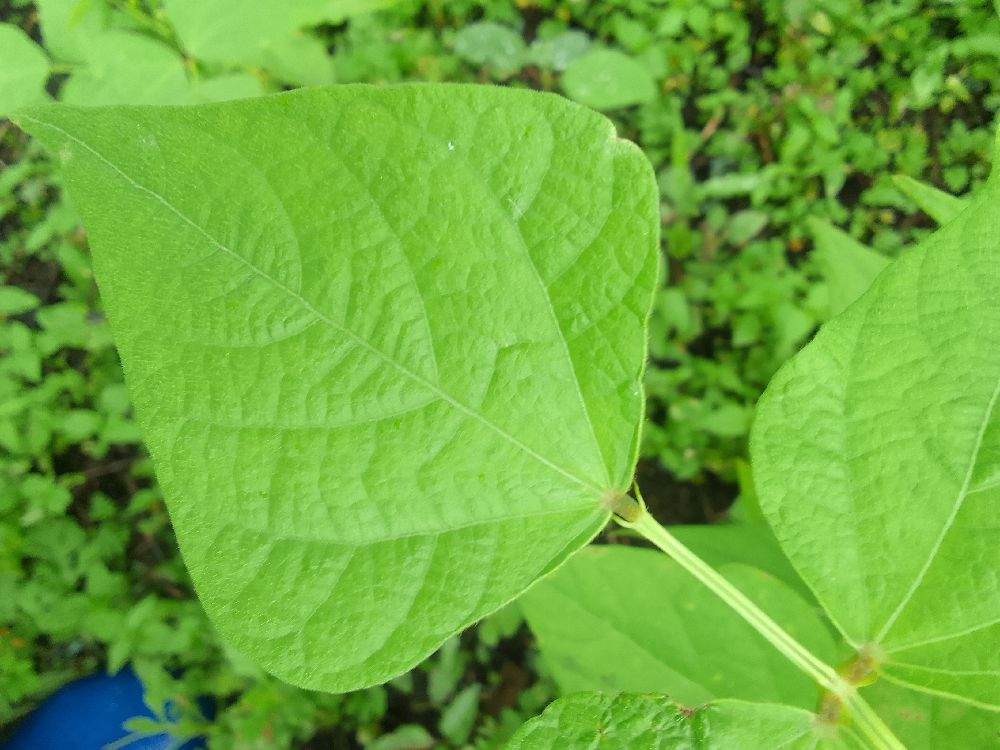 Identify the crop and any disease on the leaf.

common bean, healthy
